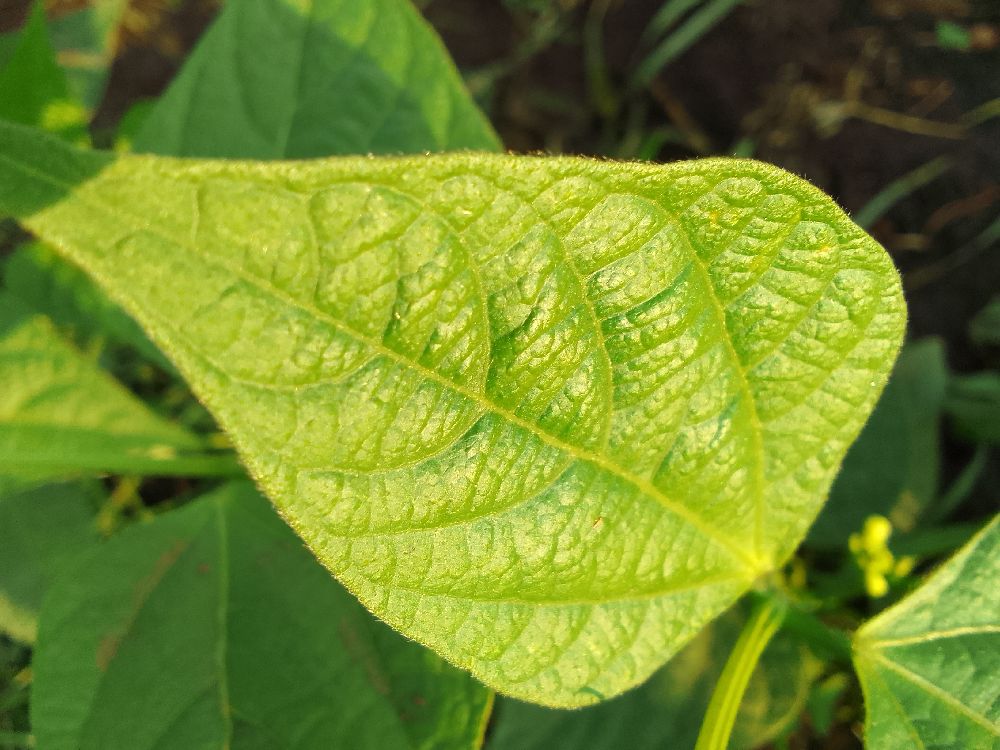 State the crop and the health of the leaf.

common bean, healthy
